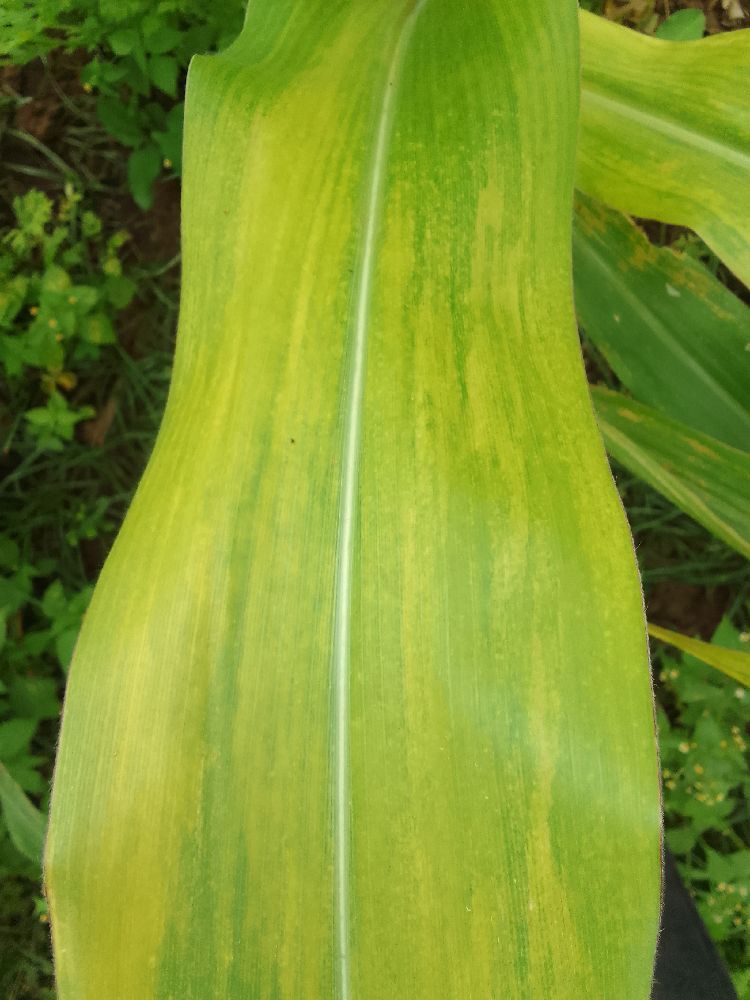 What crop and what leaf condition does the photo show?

maize, maize lethal necrosis
